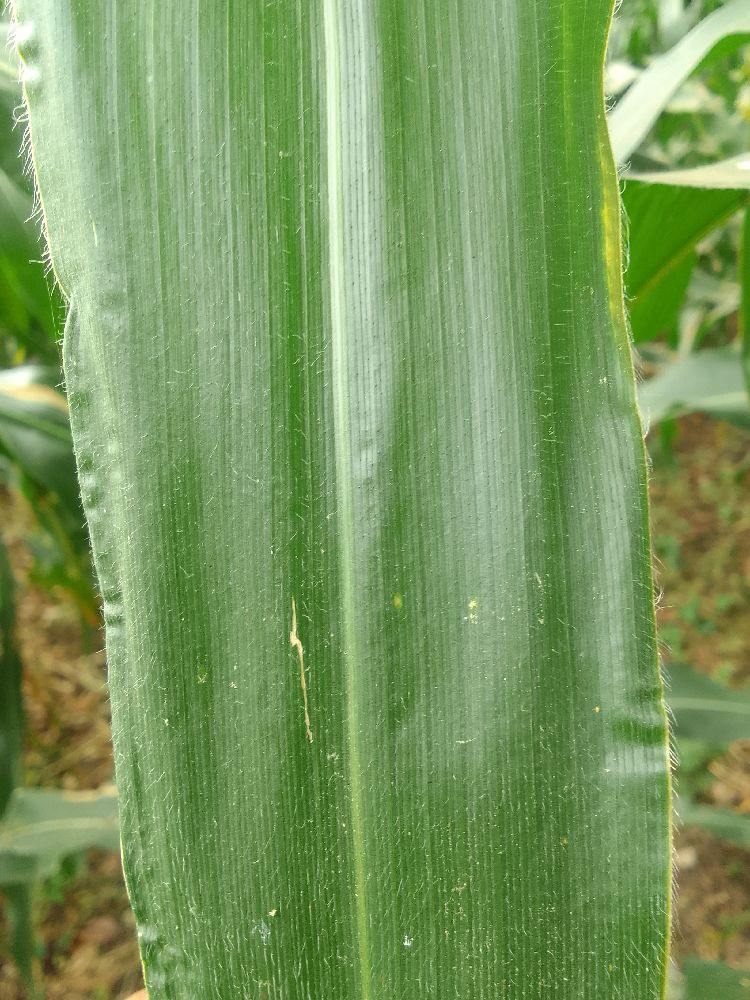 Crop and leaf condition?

maize, healthy
